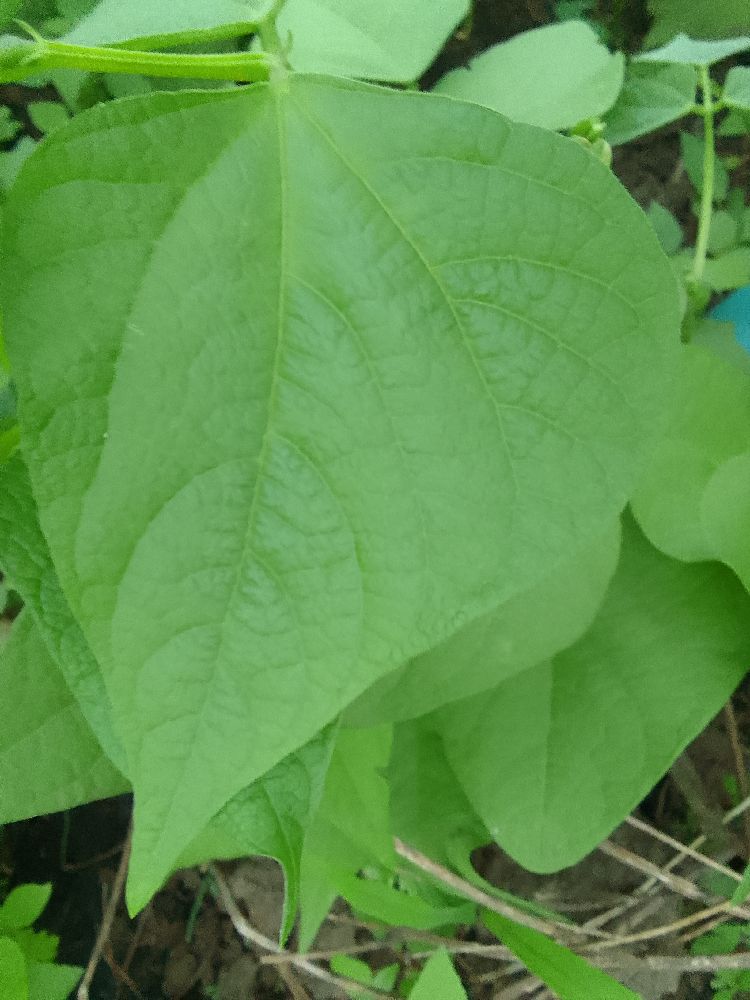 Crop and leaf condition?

common bean, healthy
